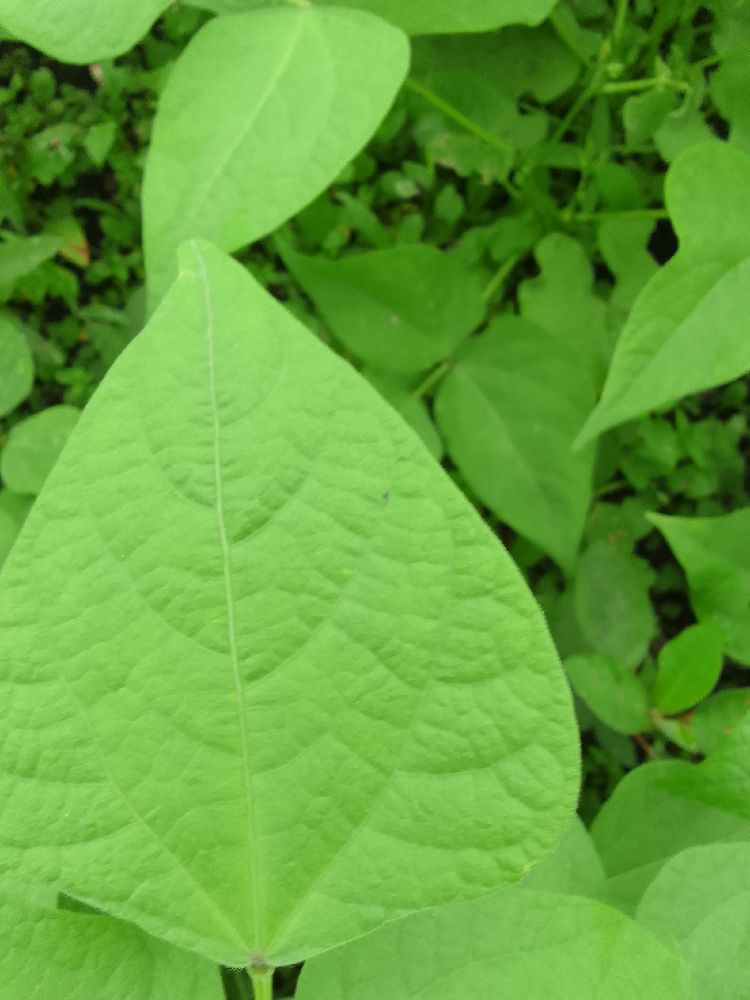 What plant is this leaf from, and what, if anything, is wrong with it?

common bean, healthy
